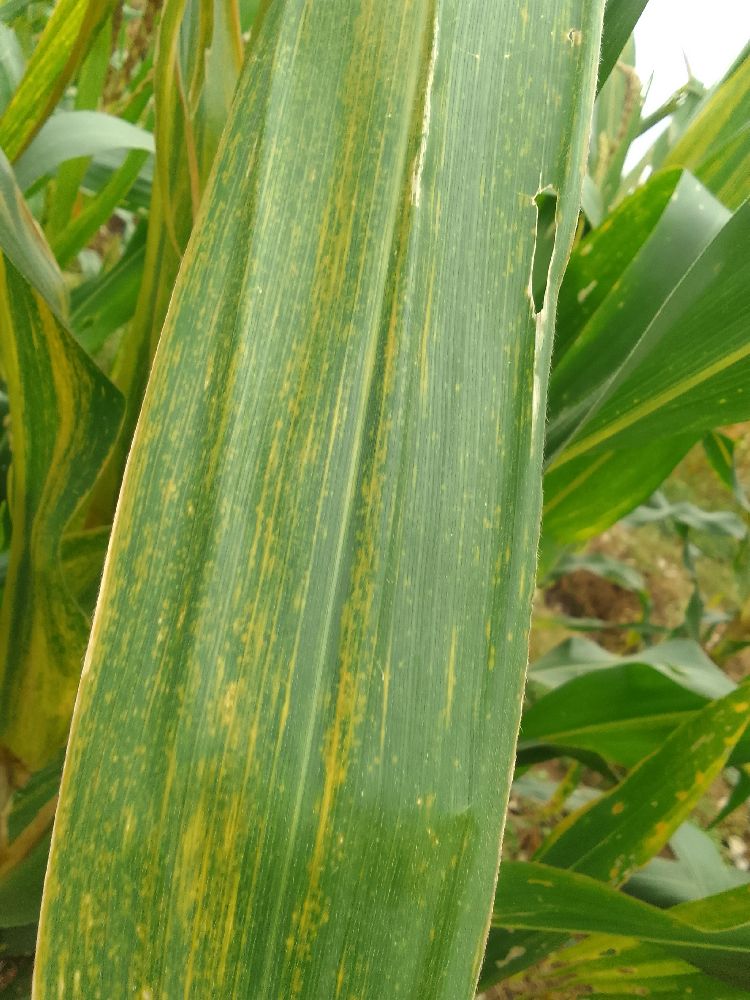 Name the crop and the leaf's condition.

maize, maize lethal necrosis
